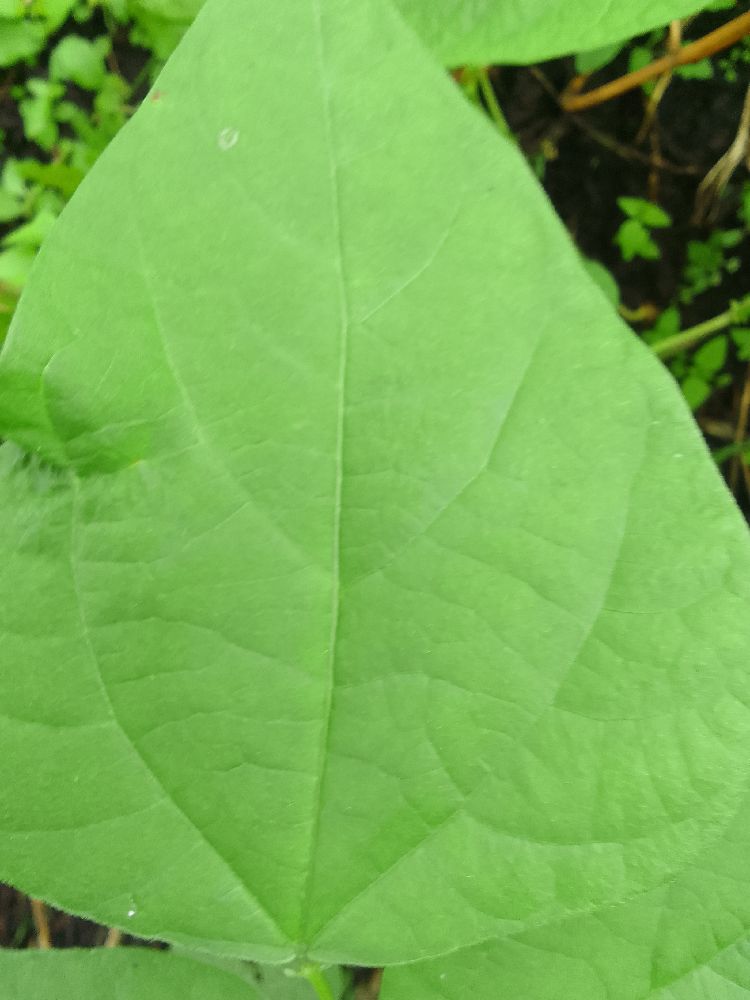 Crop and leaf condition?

common bean, healthy
